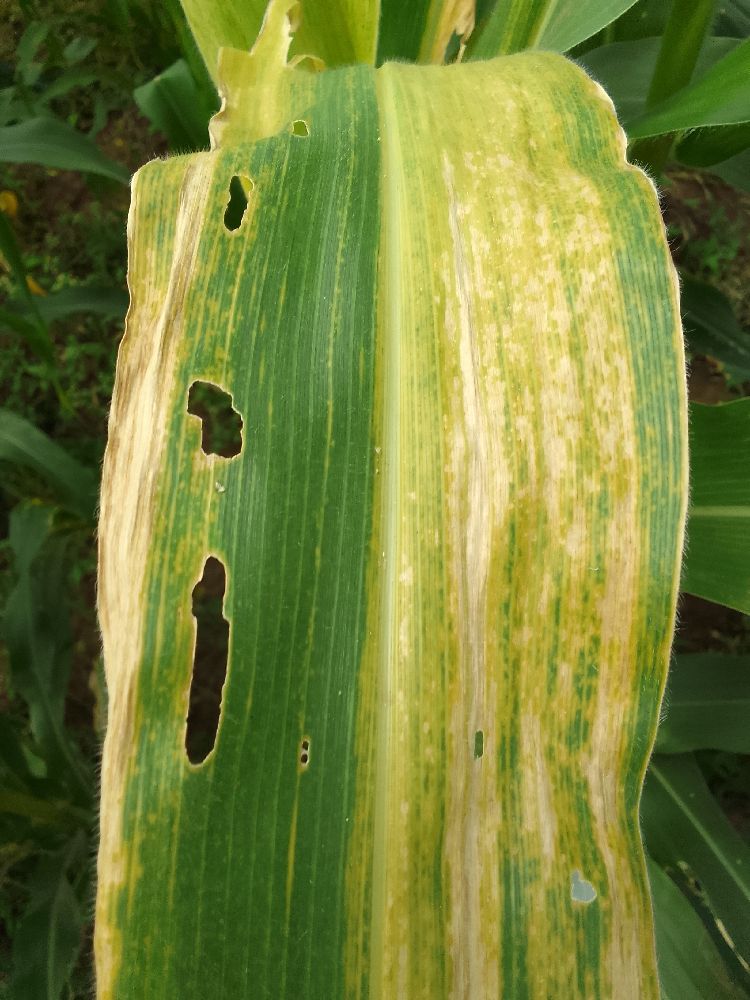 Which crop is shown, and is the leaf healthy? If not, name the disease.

maize, maize lethal necrosis
